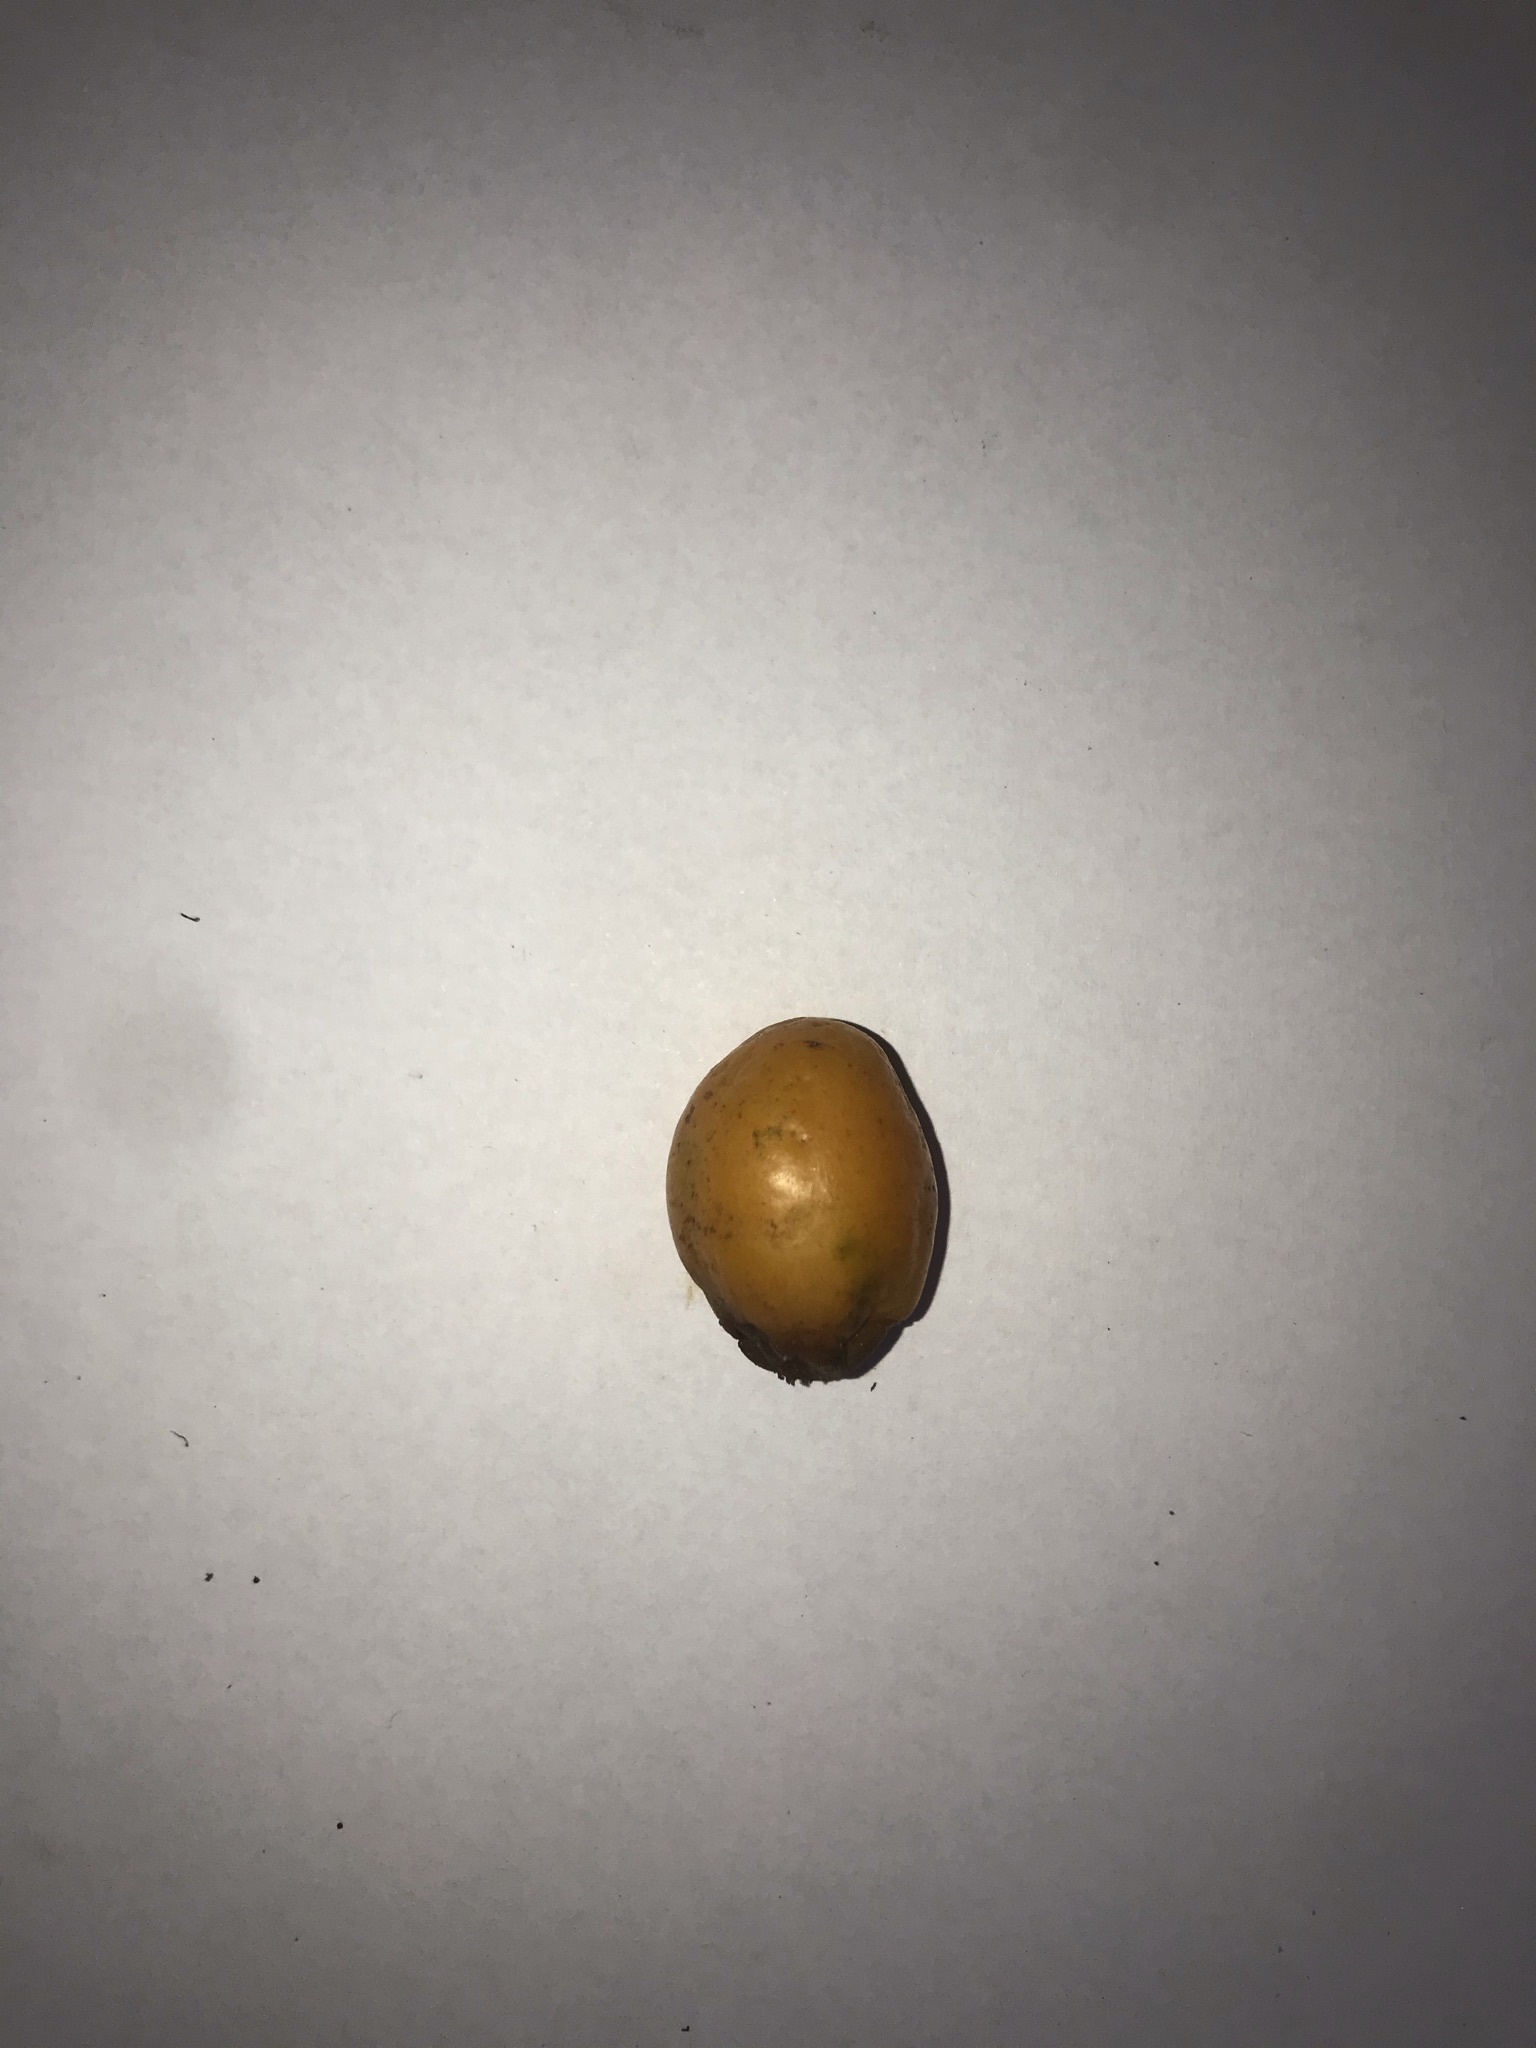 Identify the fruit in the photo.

siriguela
